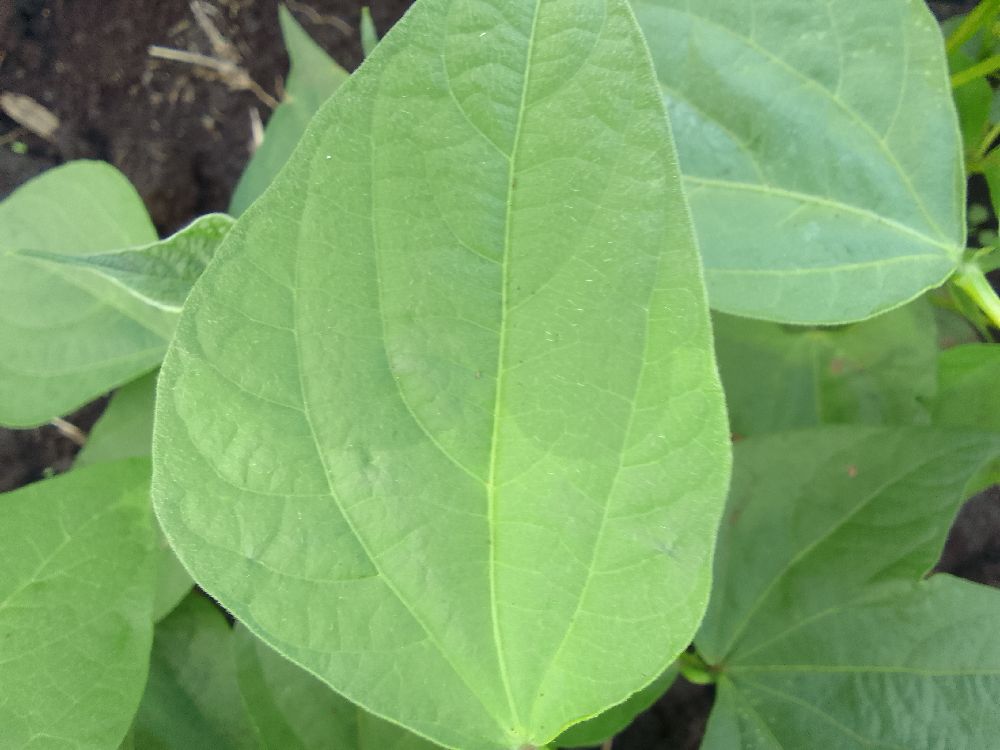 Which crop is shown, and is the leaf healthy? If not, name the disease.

common bean, healthy
